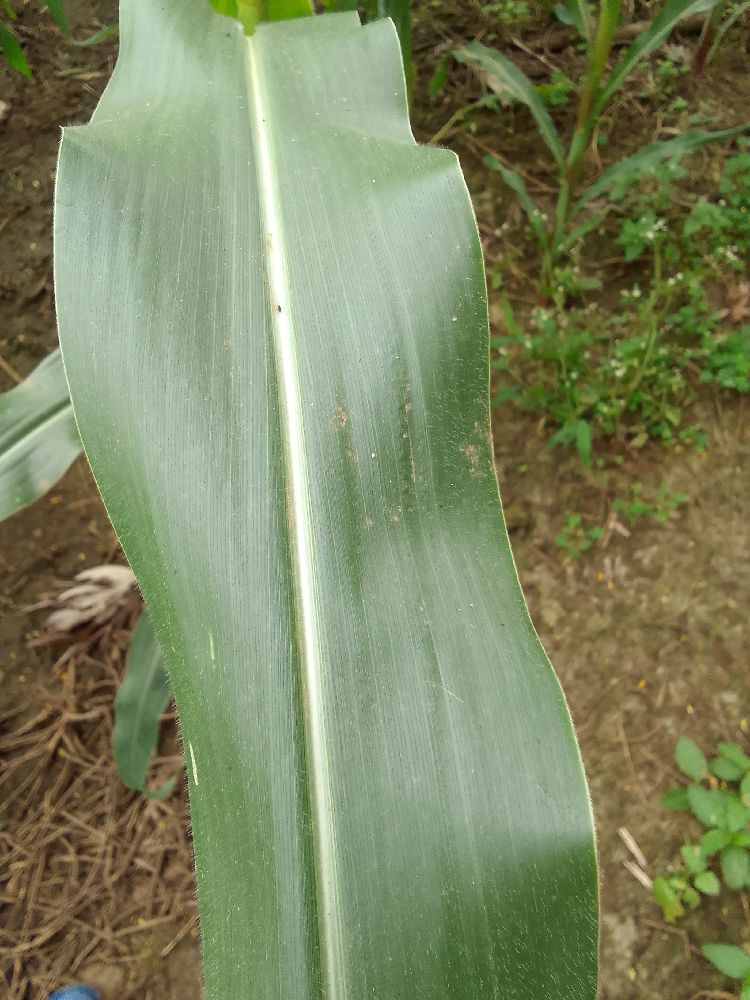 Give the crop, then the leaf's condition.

maize, healthy
